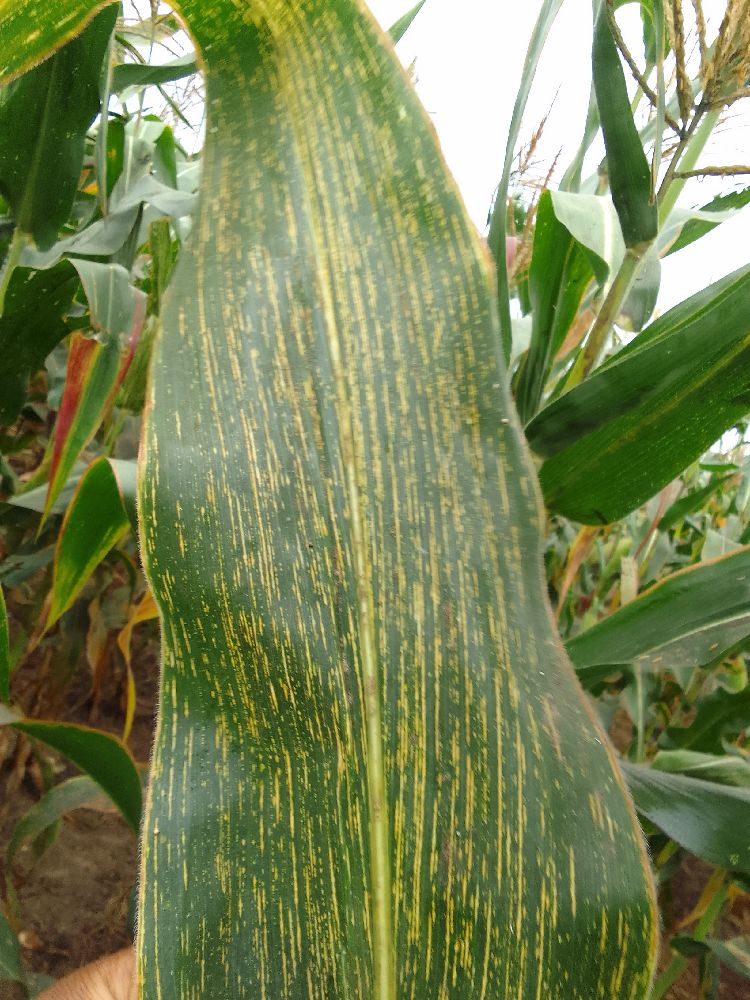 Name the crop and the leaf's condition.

maize, maize streak virus
